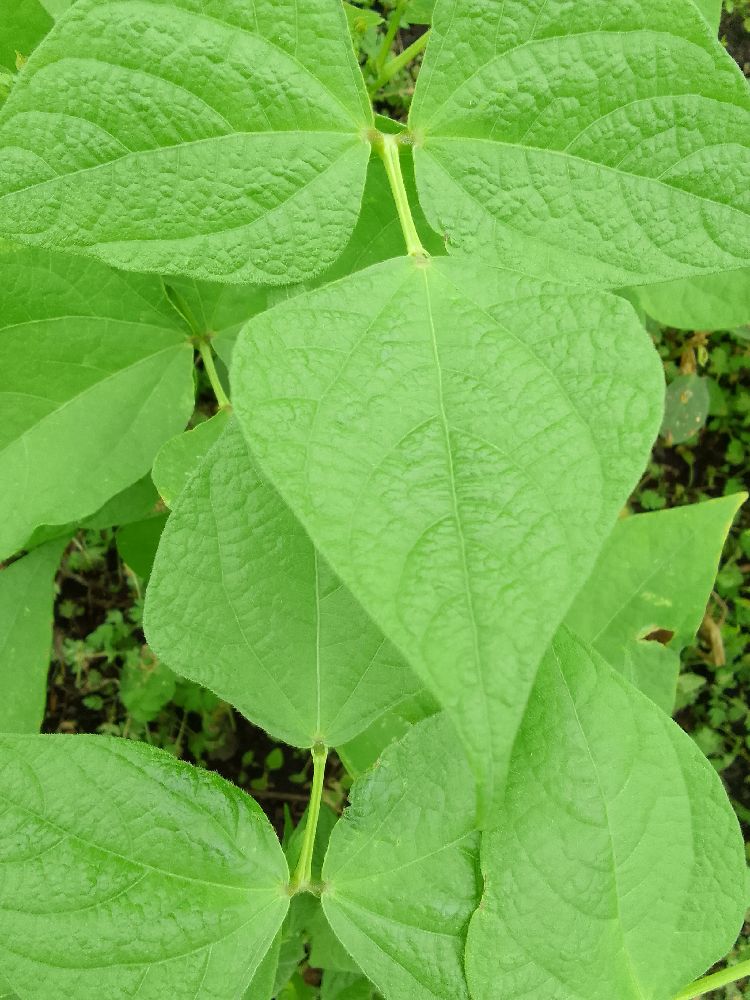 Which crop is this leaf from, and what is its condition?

common bean, healthy
